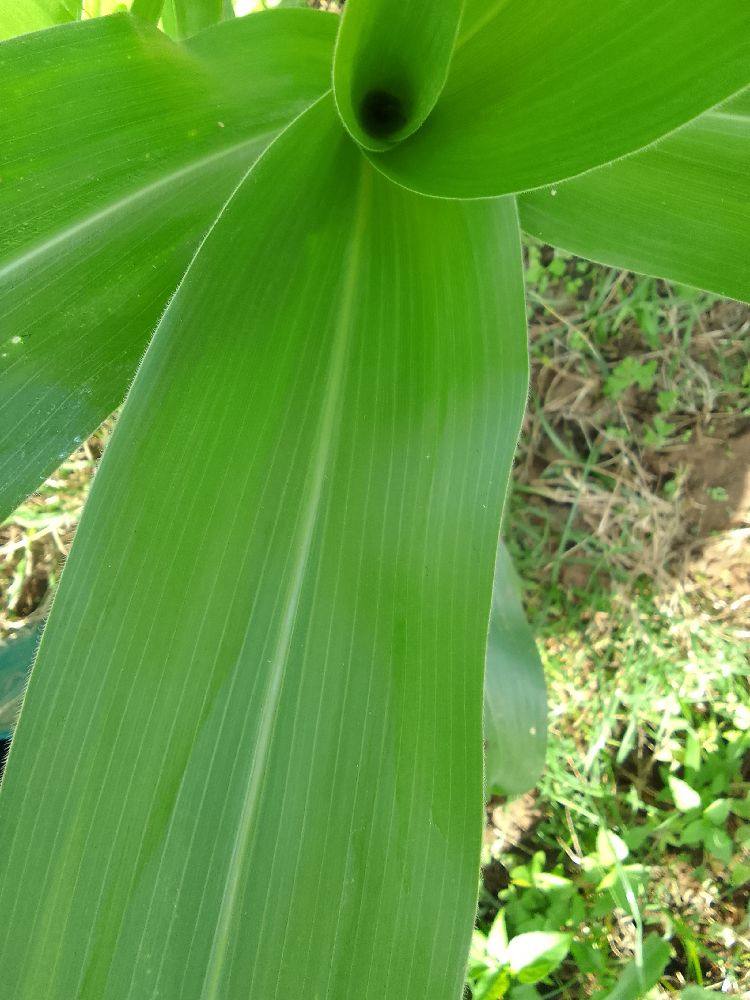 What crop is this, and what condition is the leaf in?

maize, healthy
